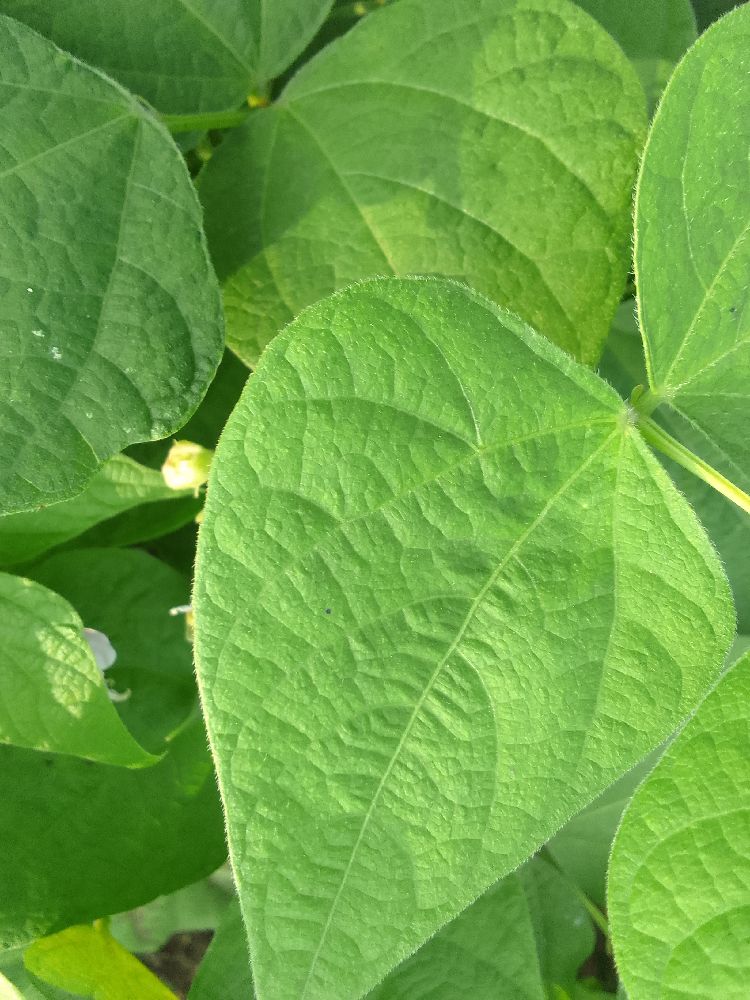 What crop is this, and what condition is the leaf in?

common bean, healthy
